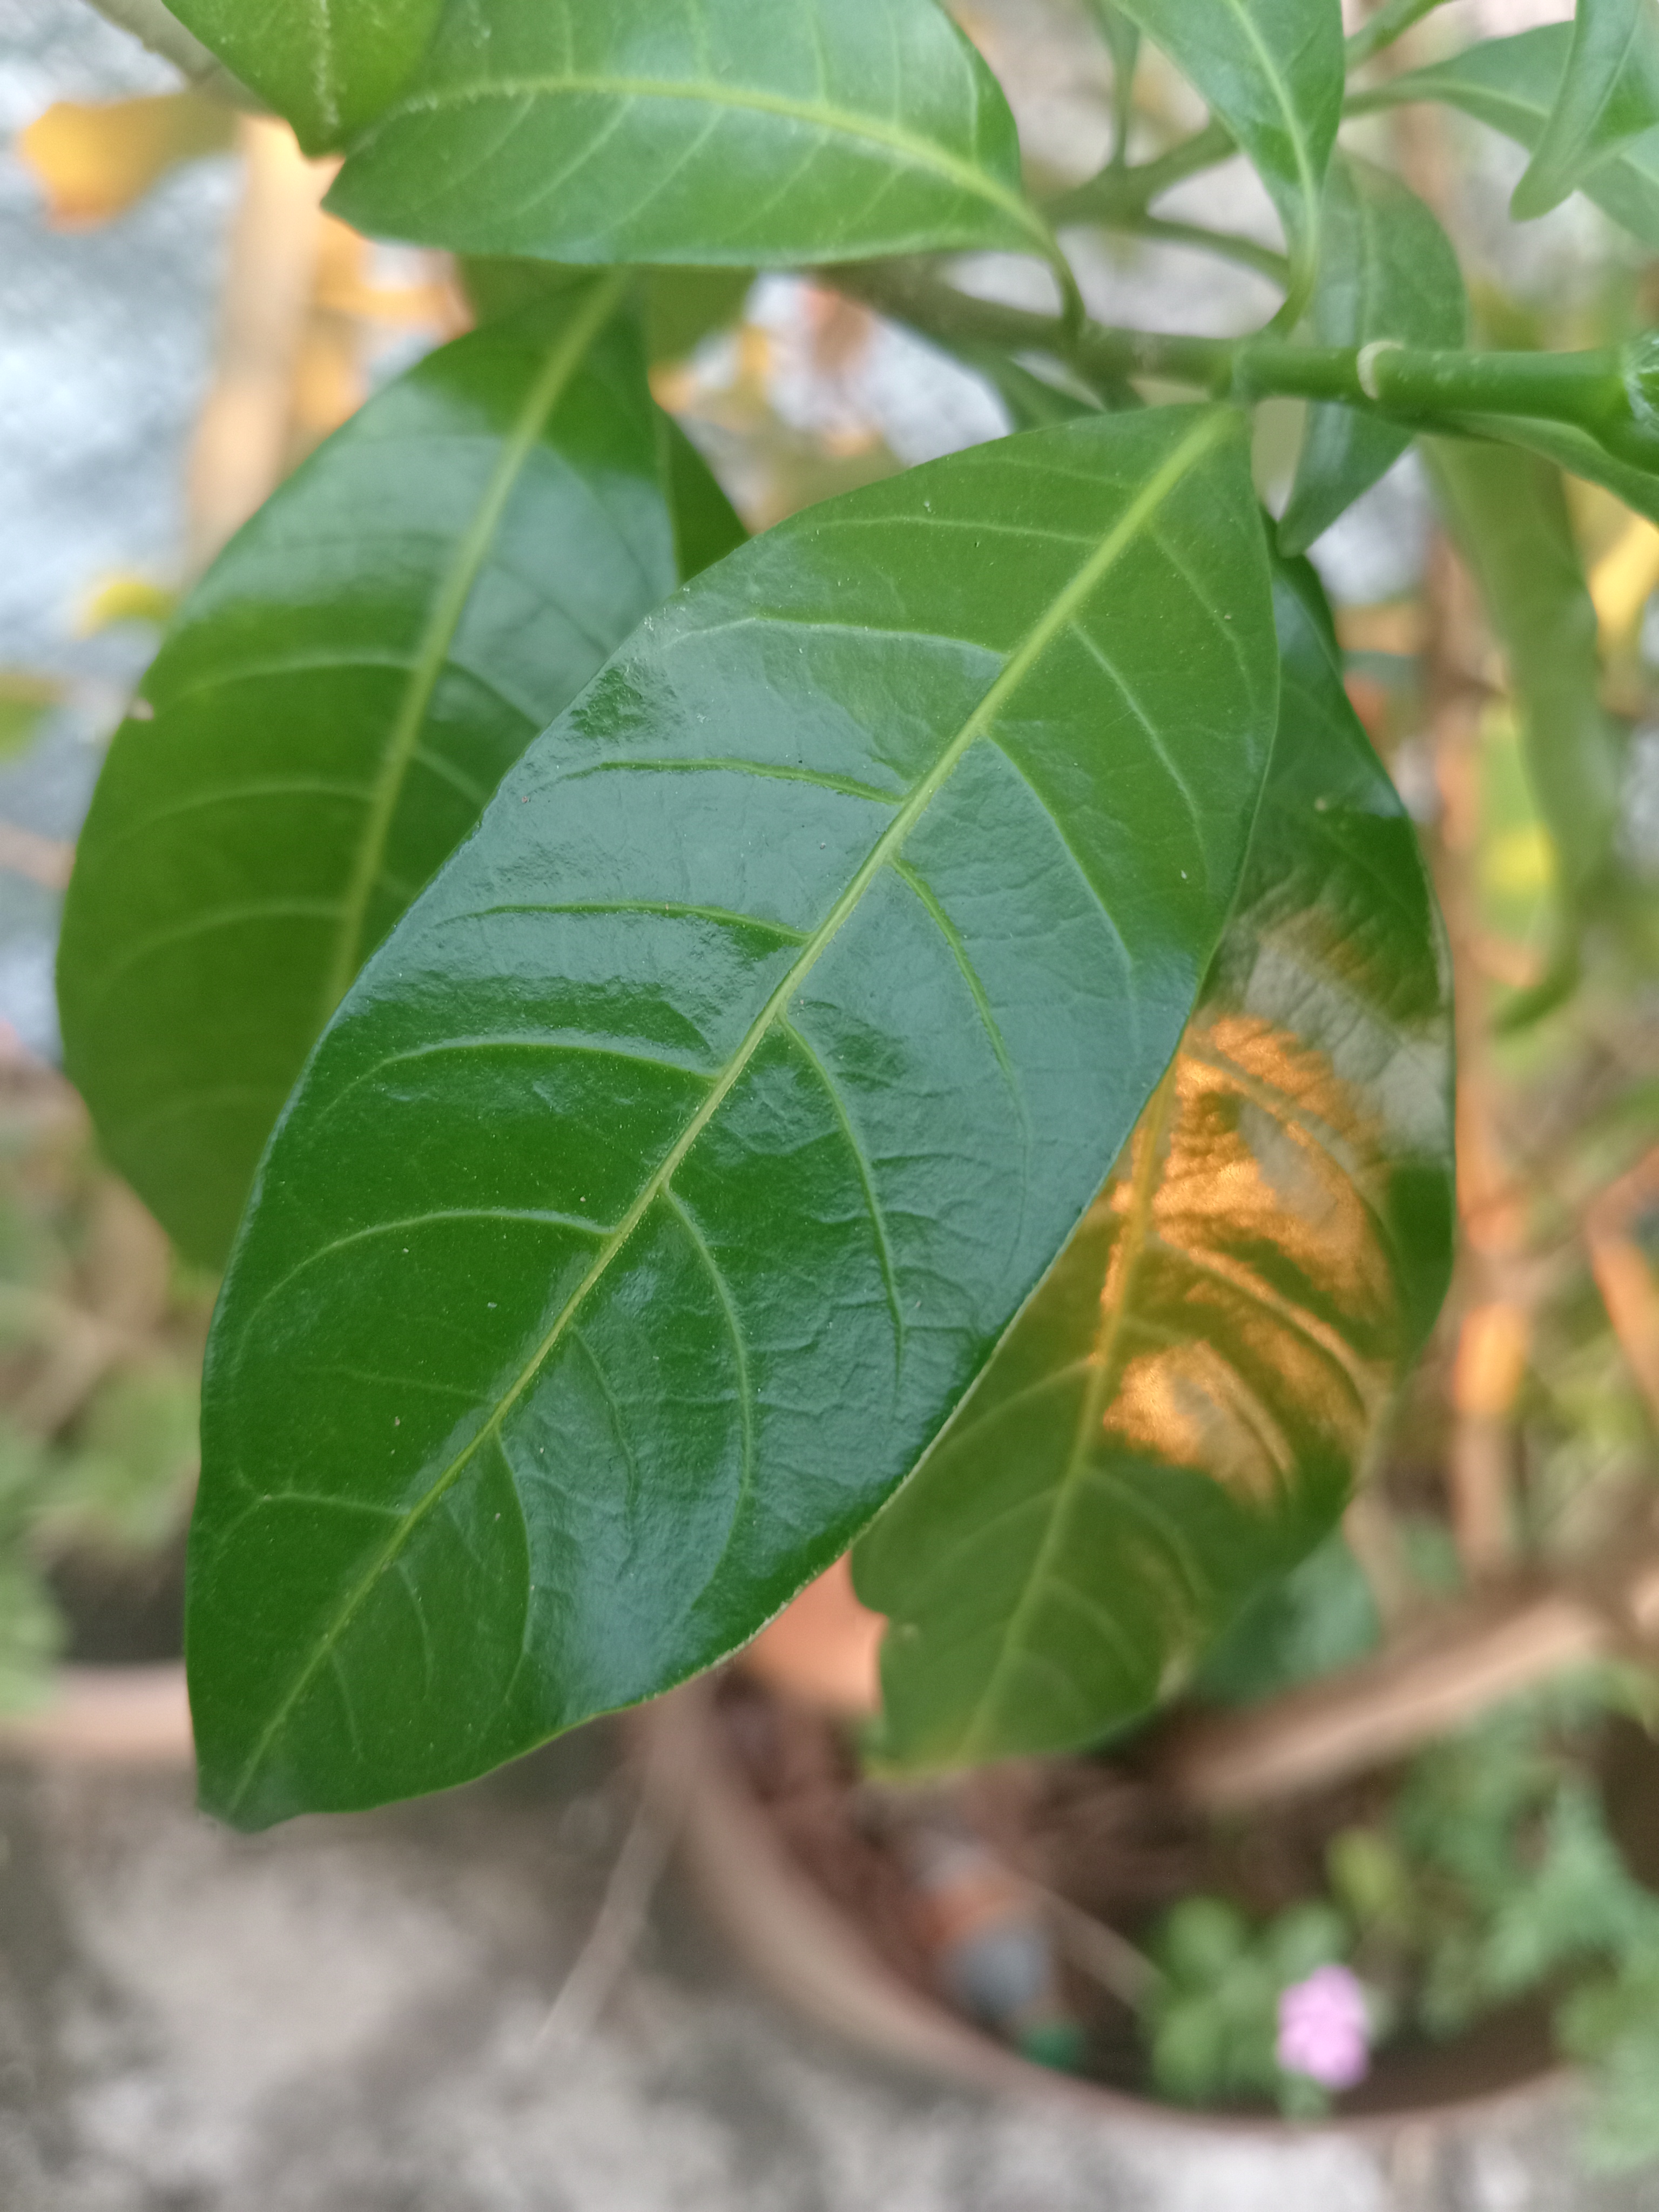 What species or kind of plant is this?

togor
